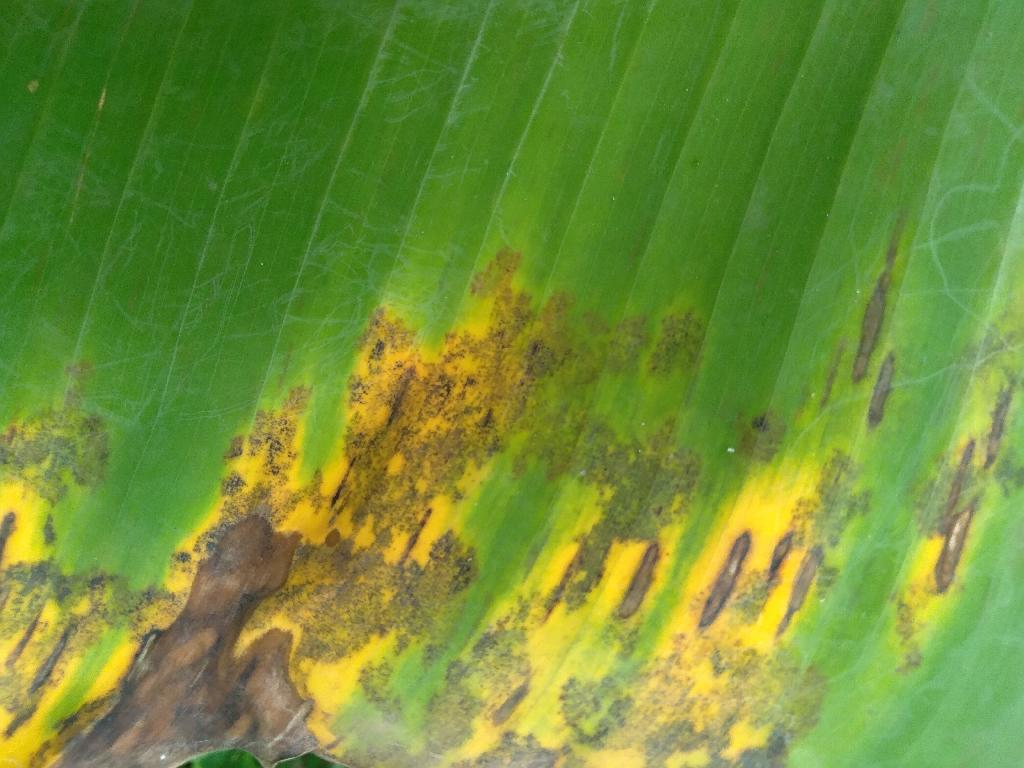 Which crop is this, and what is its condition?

banana, black sigatoka
